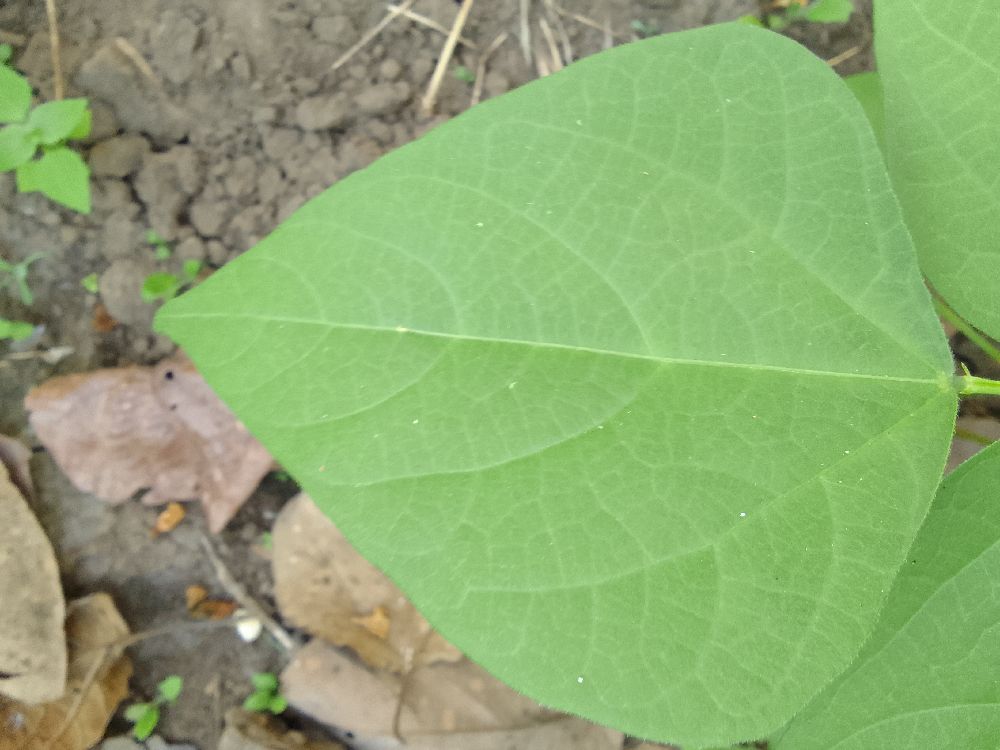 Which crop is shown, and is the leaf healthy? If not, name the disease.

common bean, healthy
